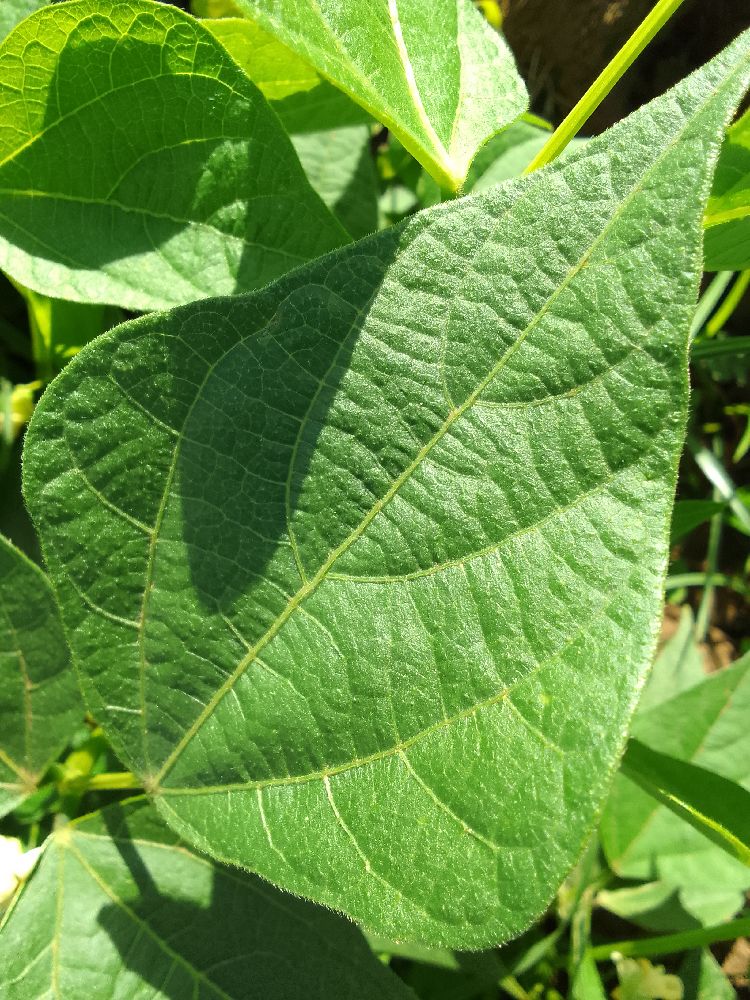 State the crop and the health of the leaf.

common bean, healthy
